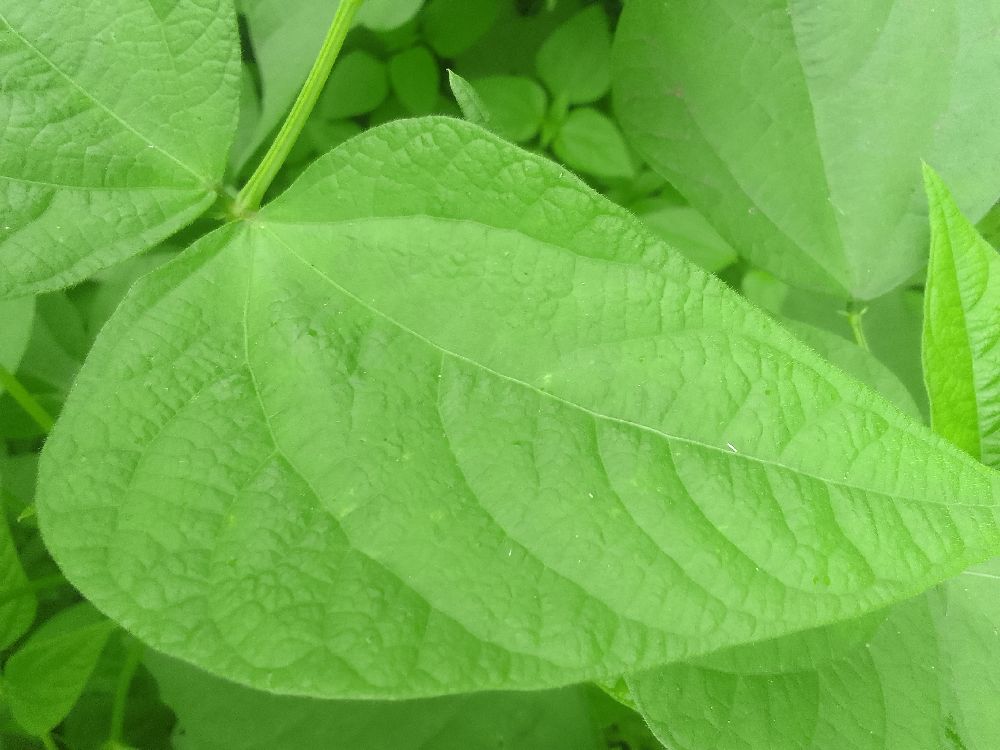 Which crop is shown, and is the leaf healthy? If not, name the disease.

common bean, healthy
